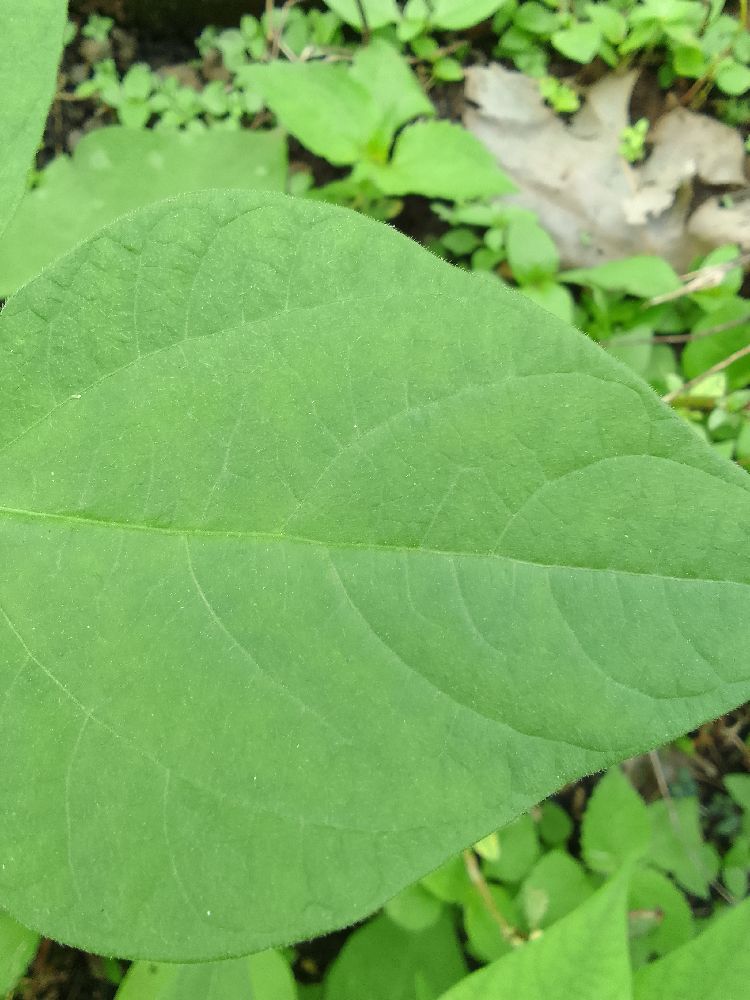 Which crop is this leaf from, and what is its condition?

common bean, healthy
